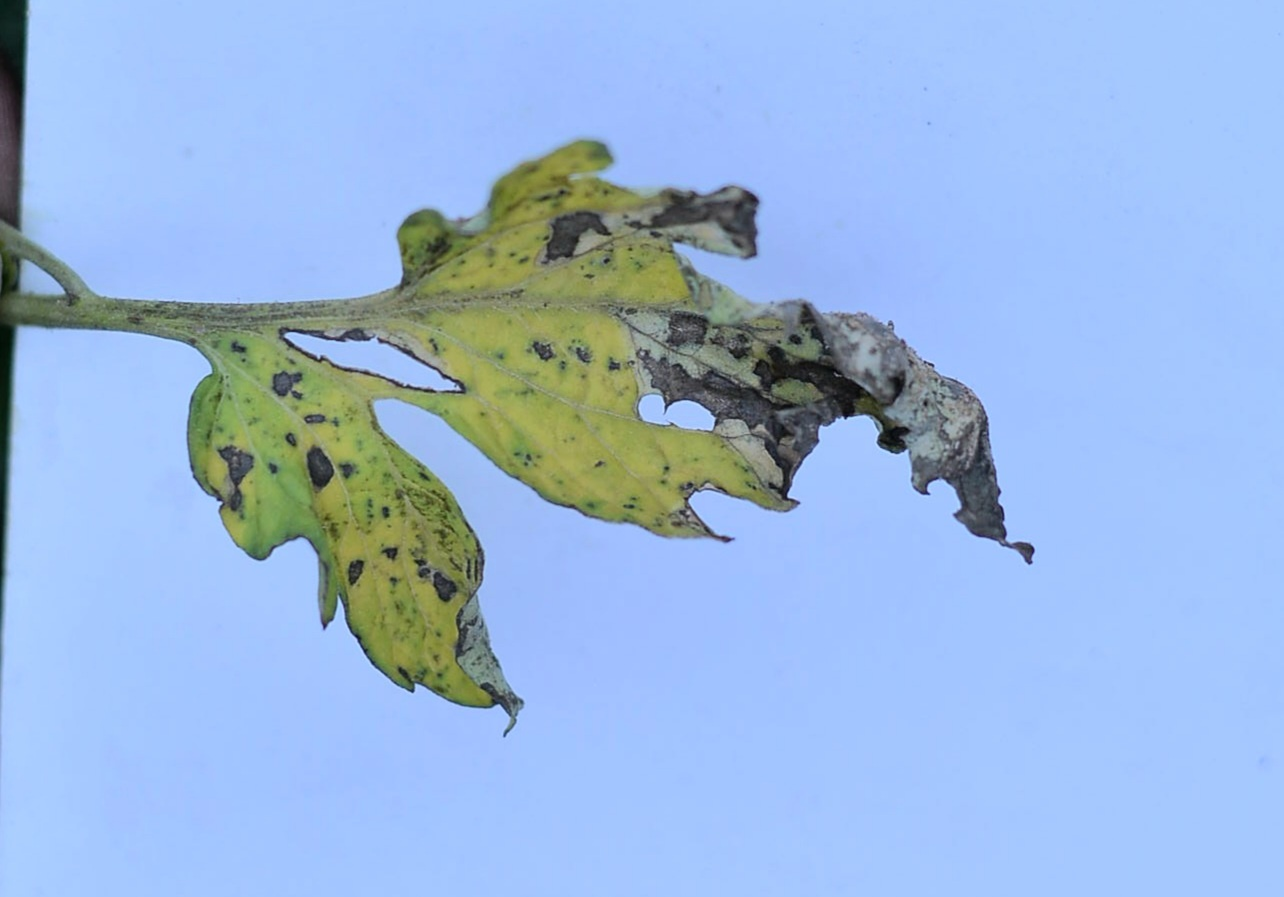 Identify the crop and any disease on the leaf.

tomato, infected
